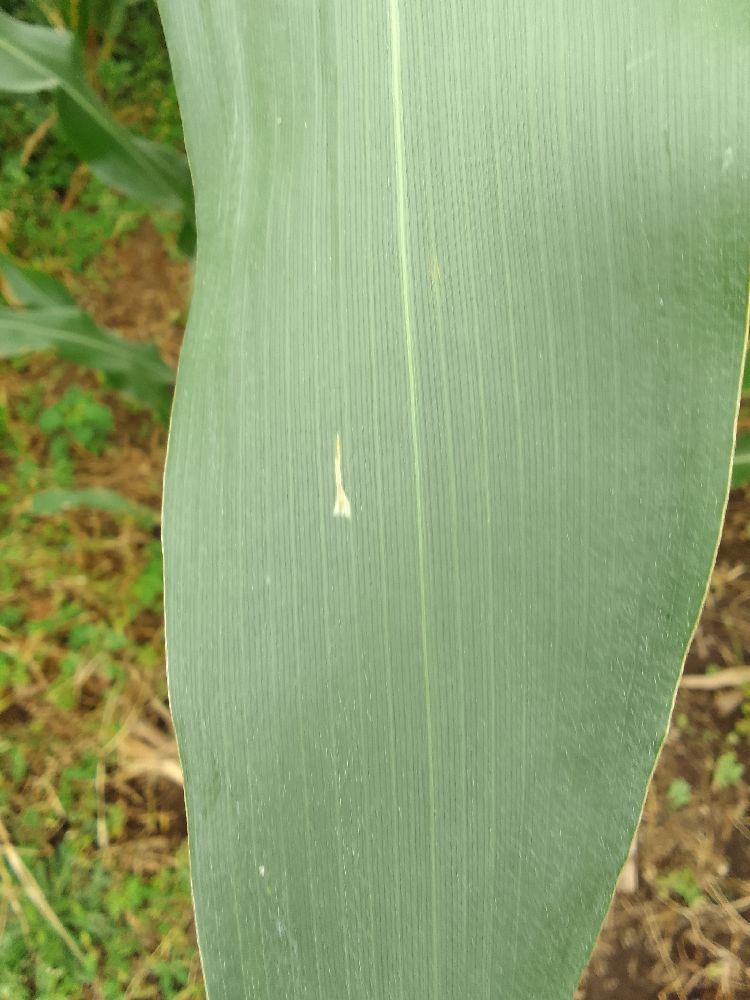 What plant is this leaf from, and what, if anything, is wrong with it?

maize, healthy
